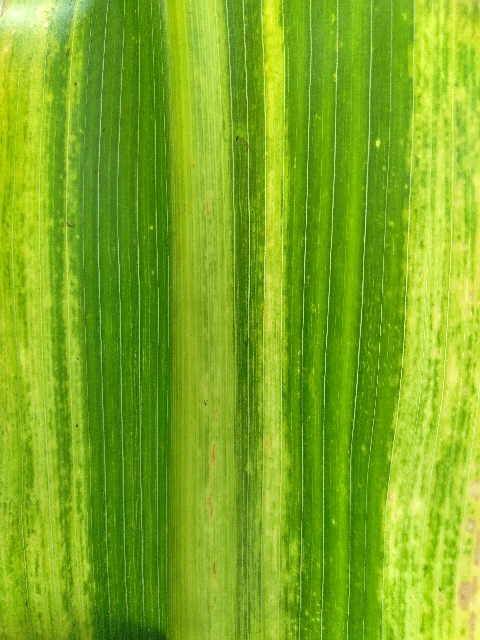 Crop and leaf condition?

maize, maize lethal necrosis
